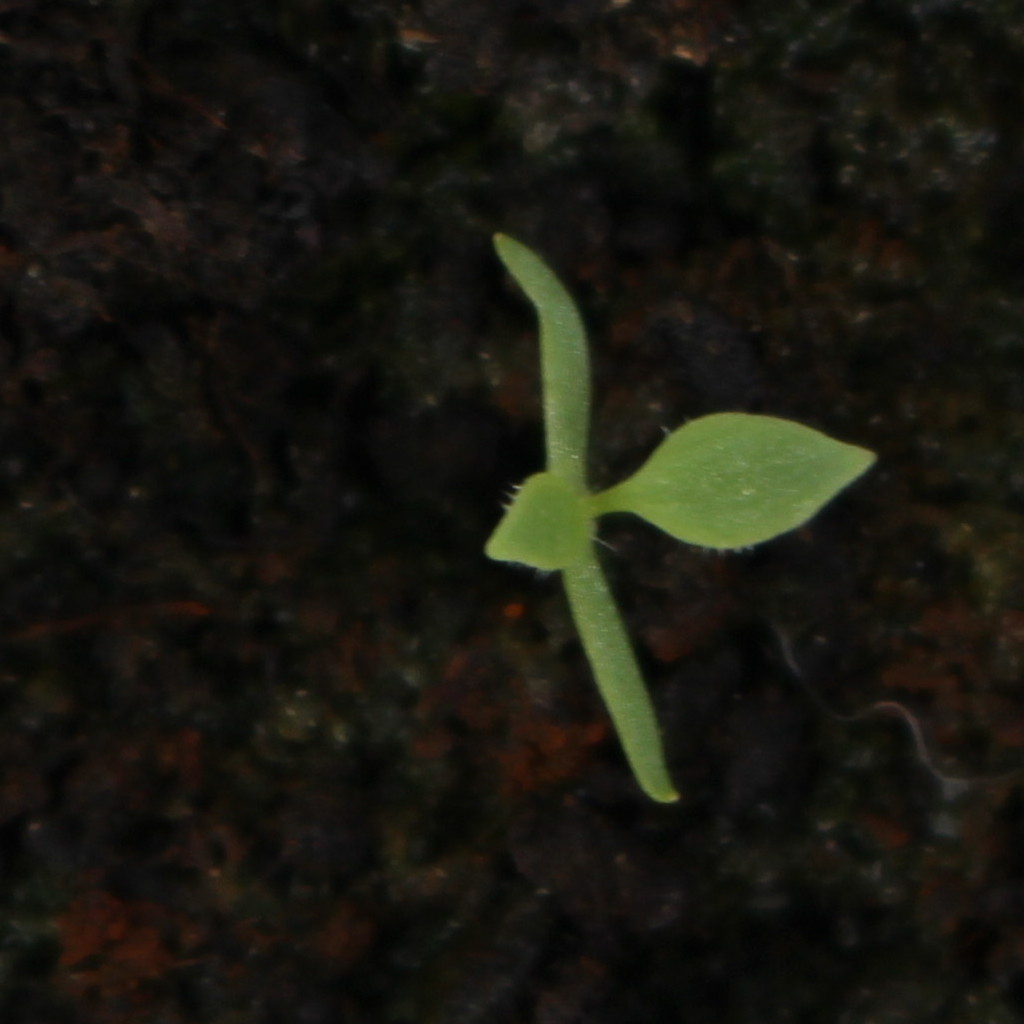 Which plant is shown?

Papaver rhoeas
